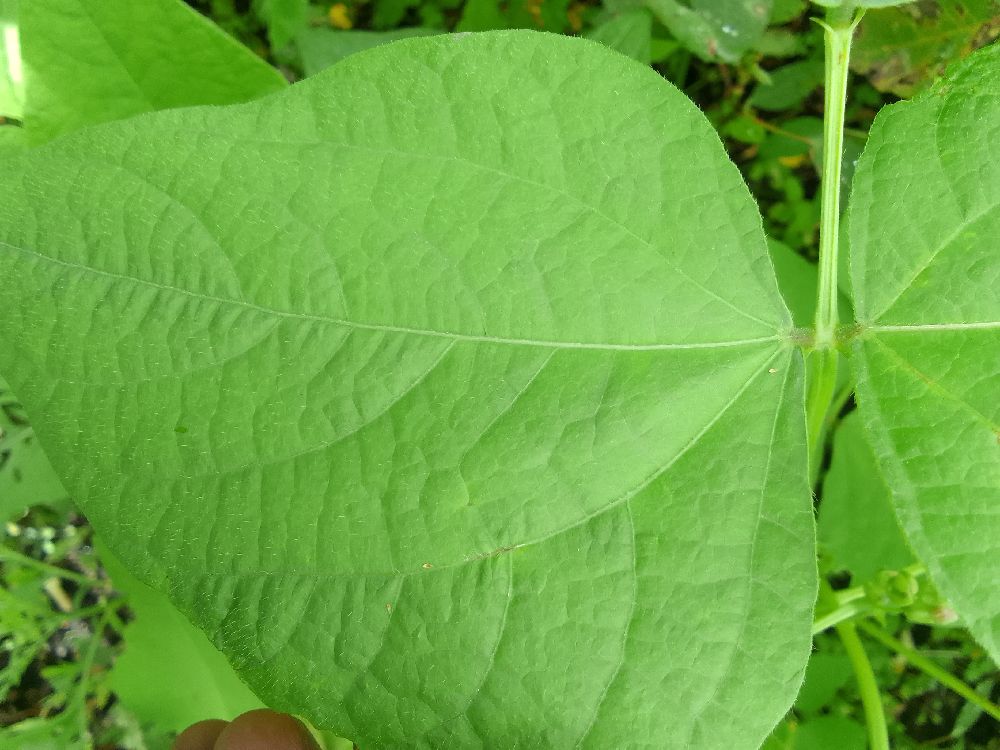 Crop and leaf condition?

common bean, healthy
